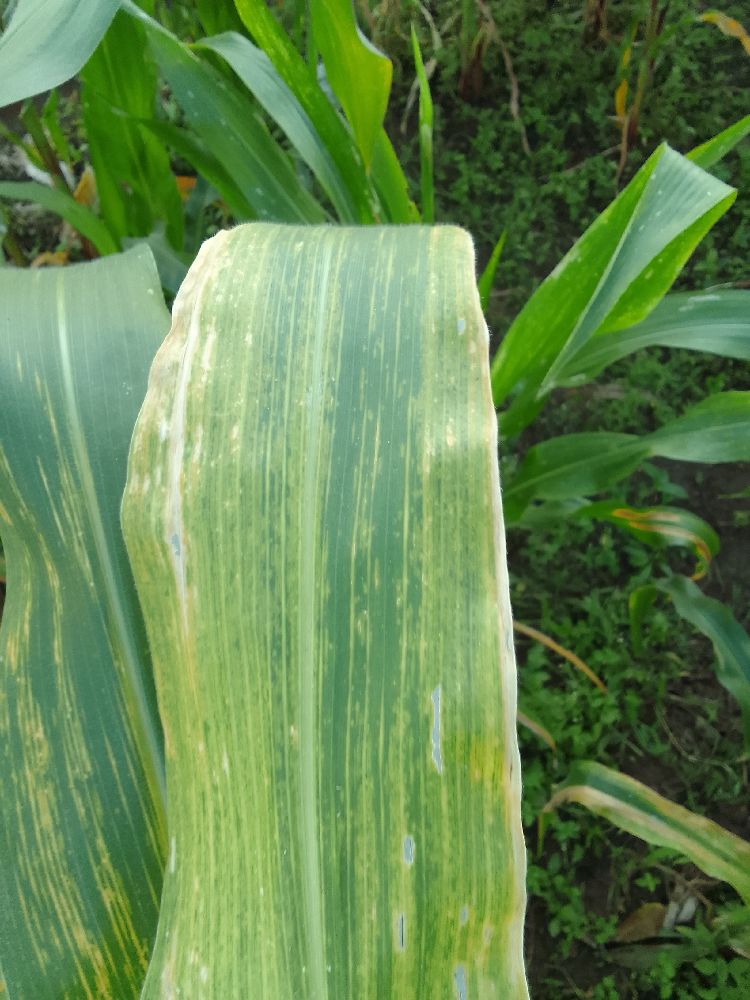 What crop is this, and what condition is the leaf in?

maize, maize lethal necrosis
